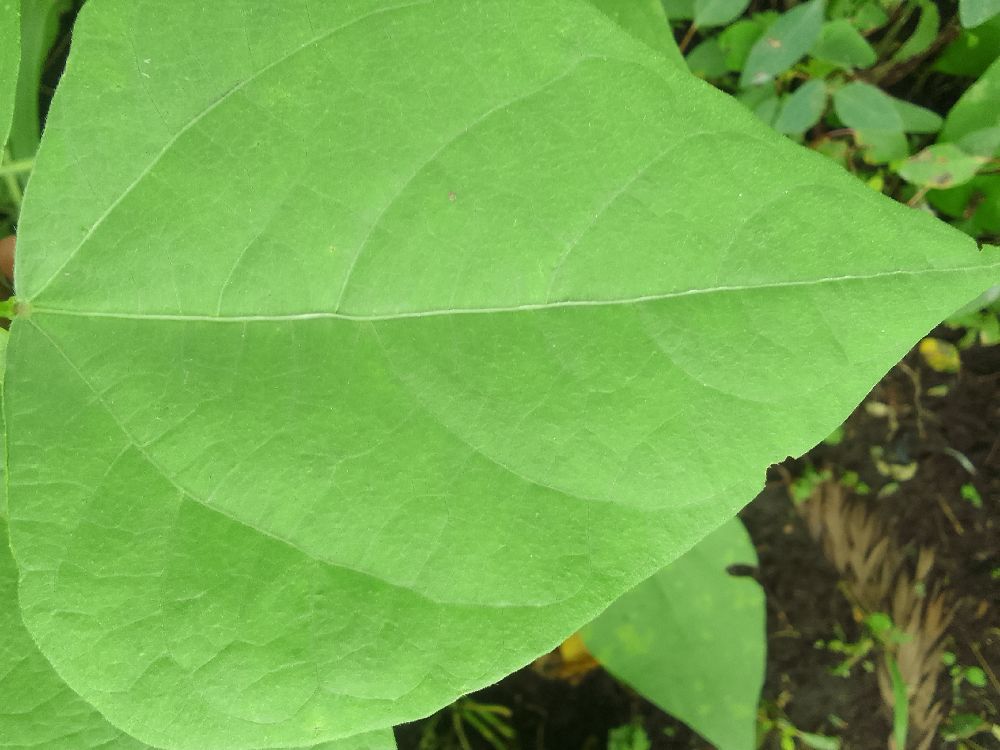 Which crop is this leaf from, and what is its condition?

common bean, healthy
